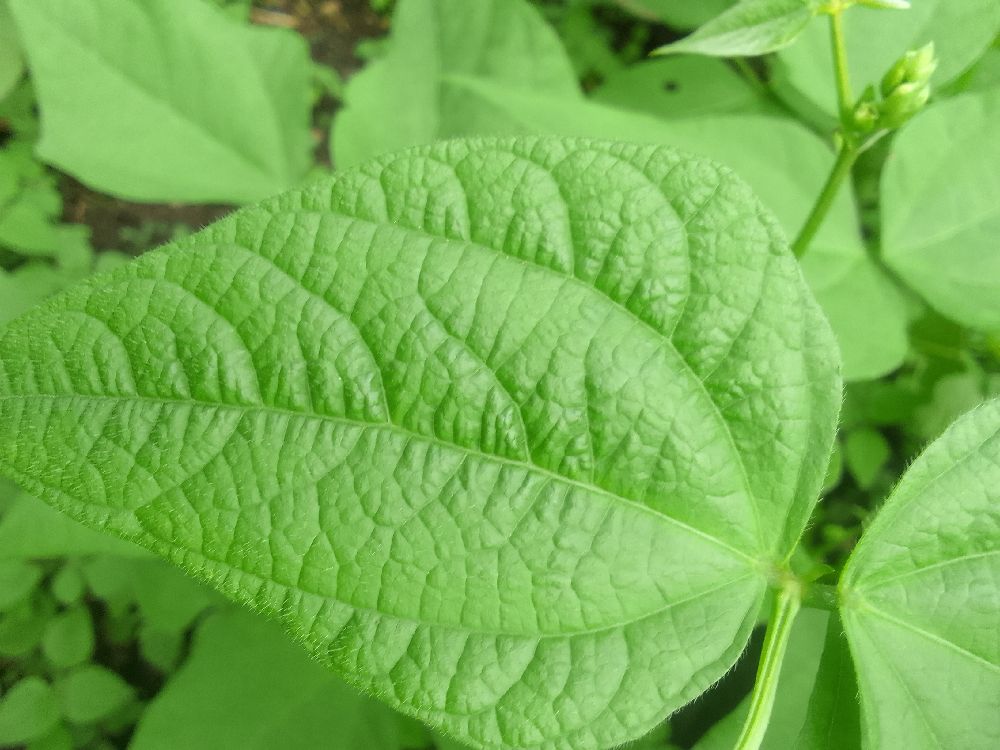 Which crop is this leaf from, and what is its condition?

common bean, healthy
